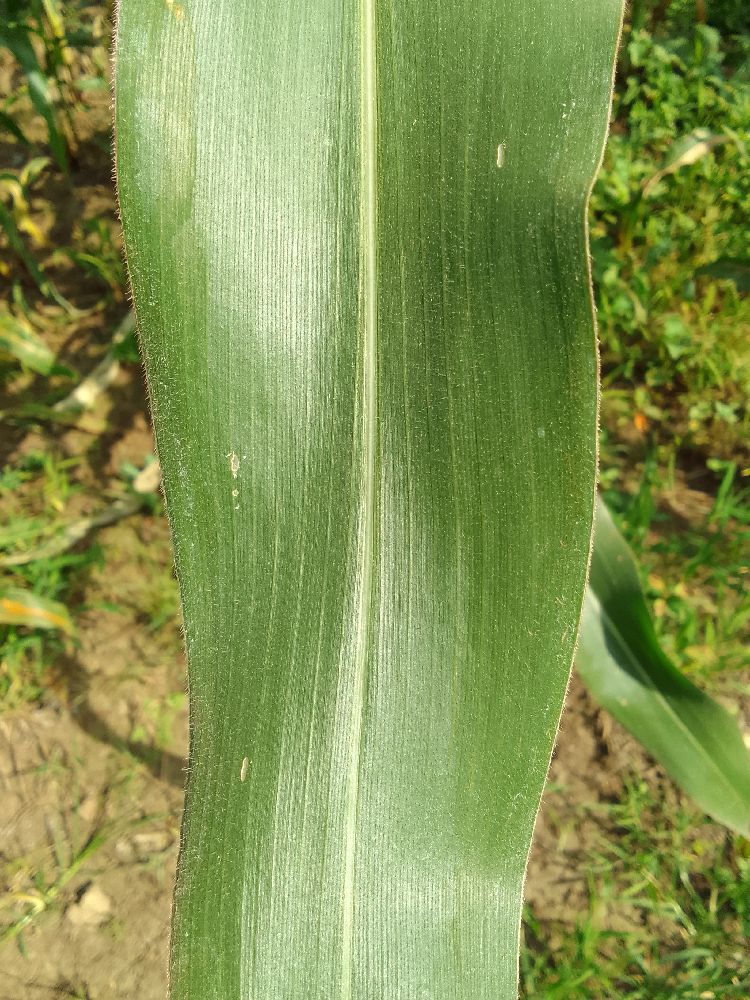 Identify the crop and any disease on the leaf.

maize, healthy
